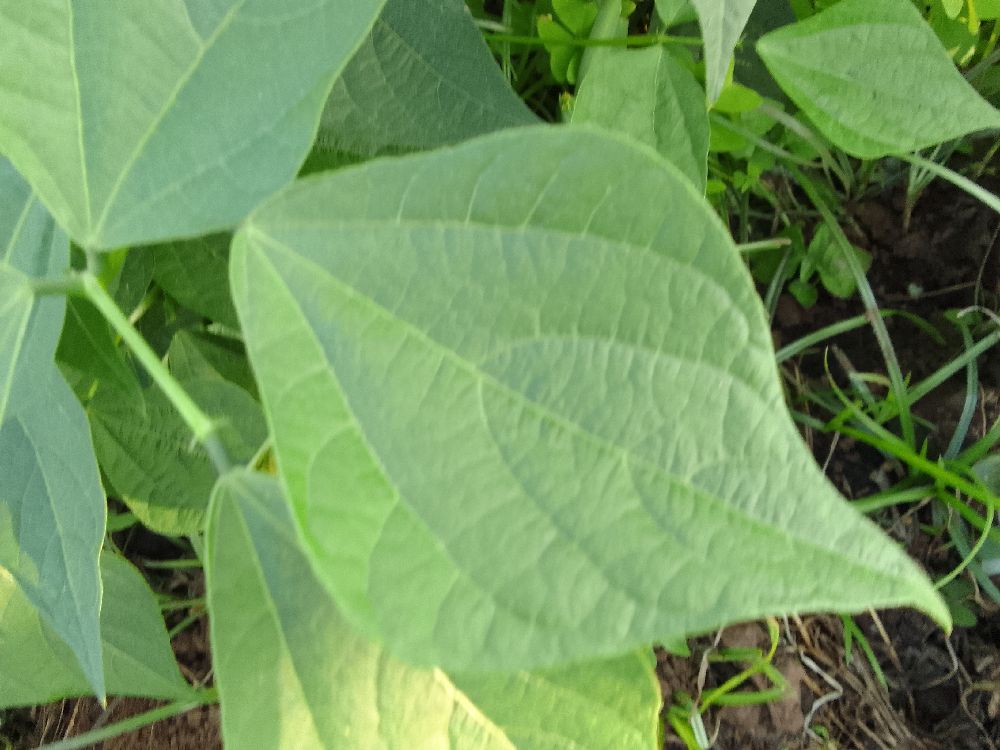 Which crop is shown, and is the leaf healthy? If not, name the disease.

common bean, healthy
